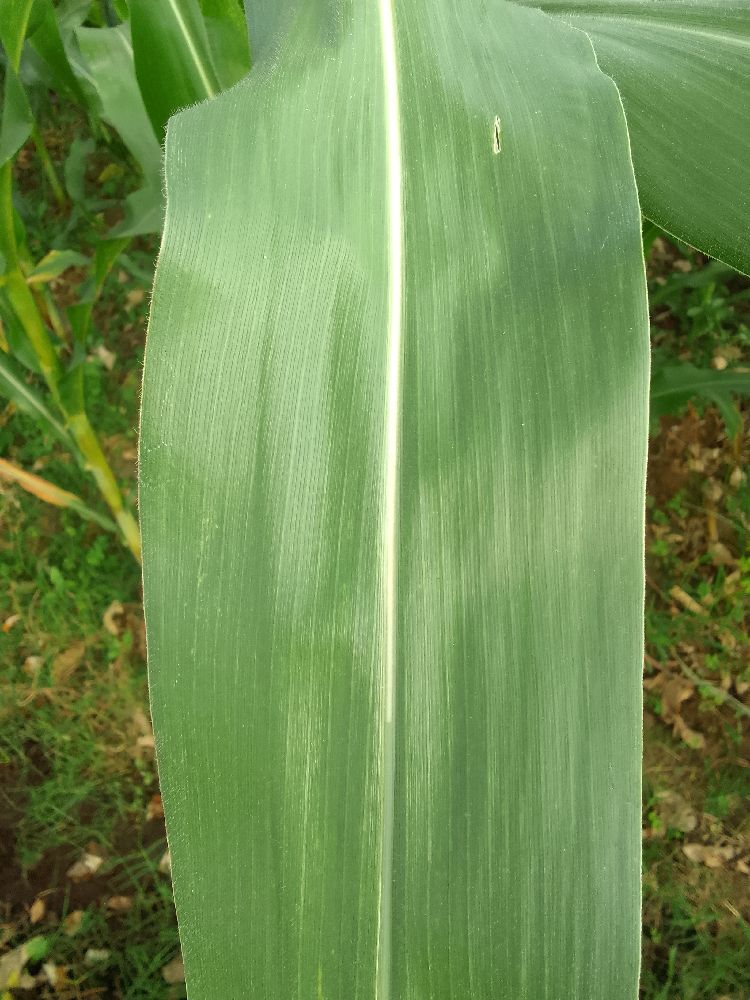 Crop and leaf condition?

maize, healthy
